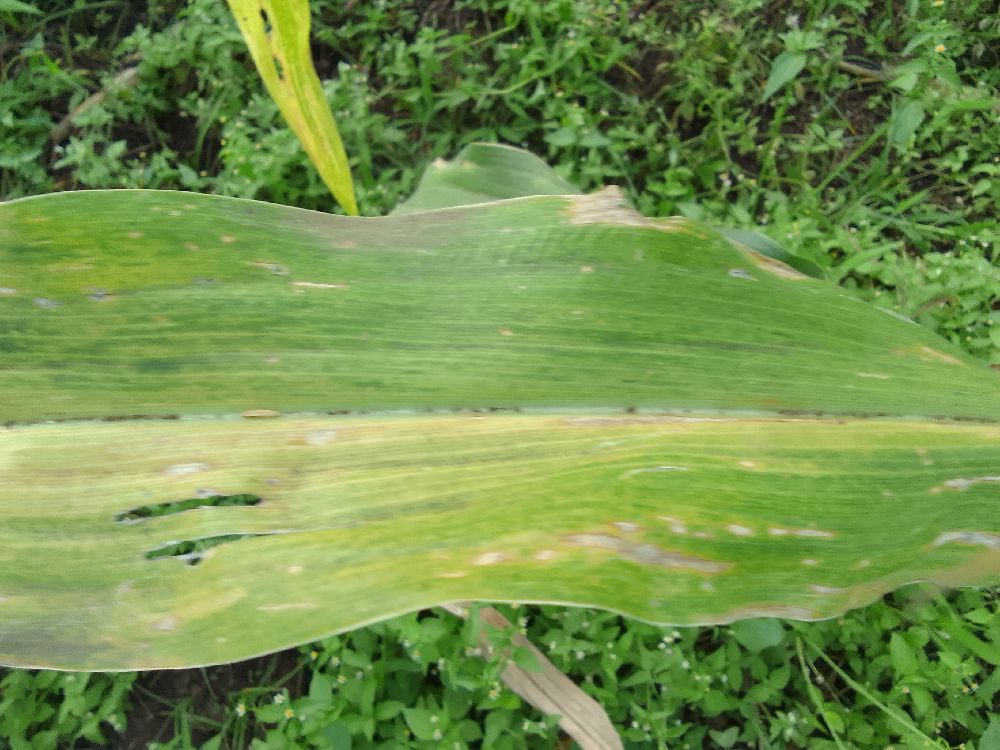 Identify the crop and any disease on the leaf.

maize, maize lethal necrosis
